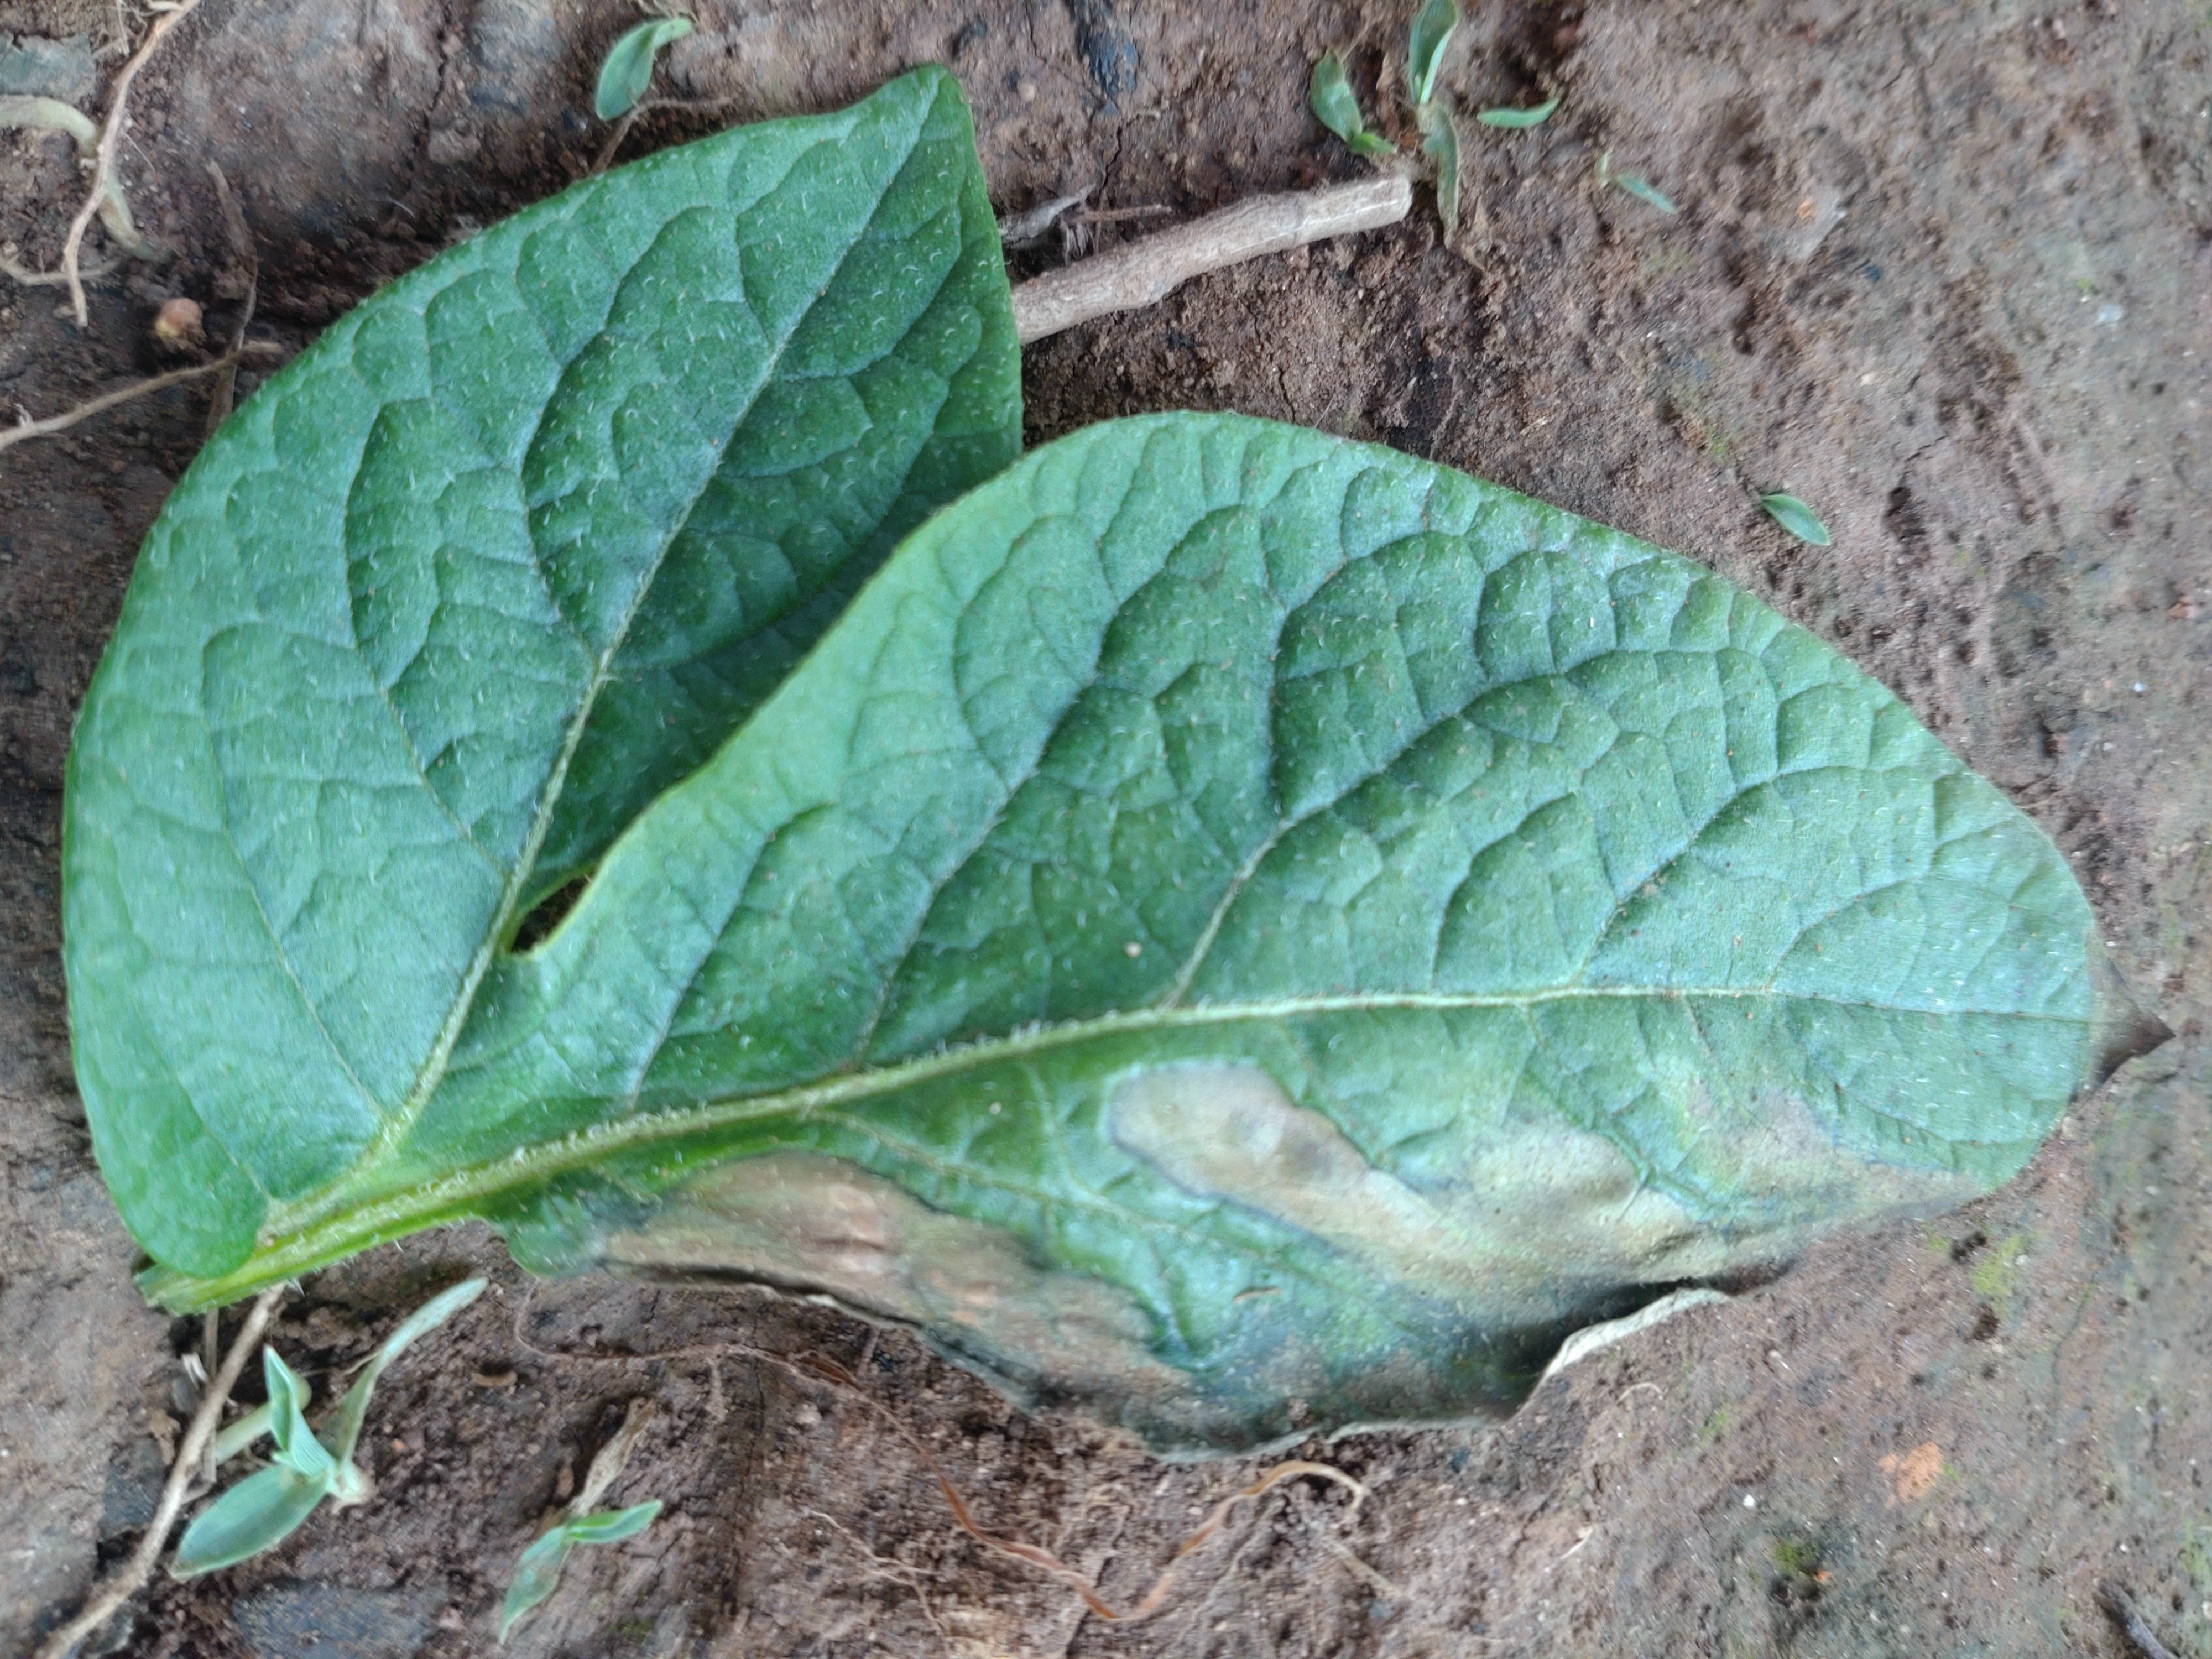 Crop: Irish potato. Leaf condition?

early blight
